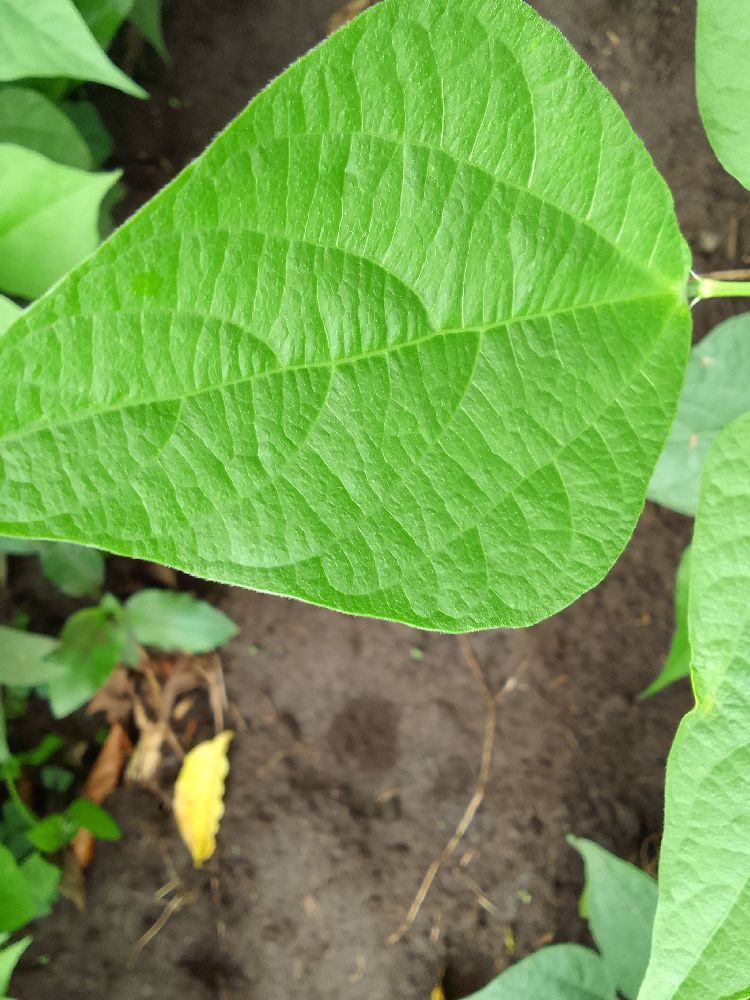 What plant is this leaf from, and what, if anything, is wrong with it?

common bean, healthy
